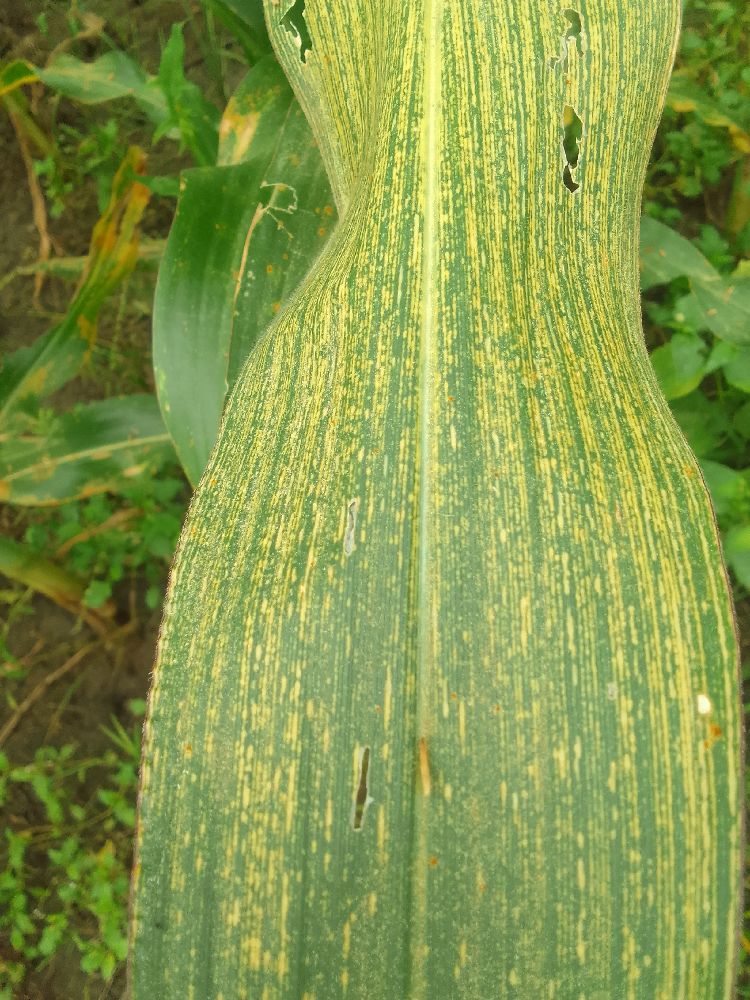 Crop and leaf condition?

maize, maize streak virus
